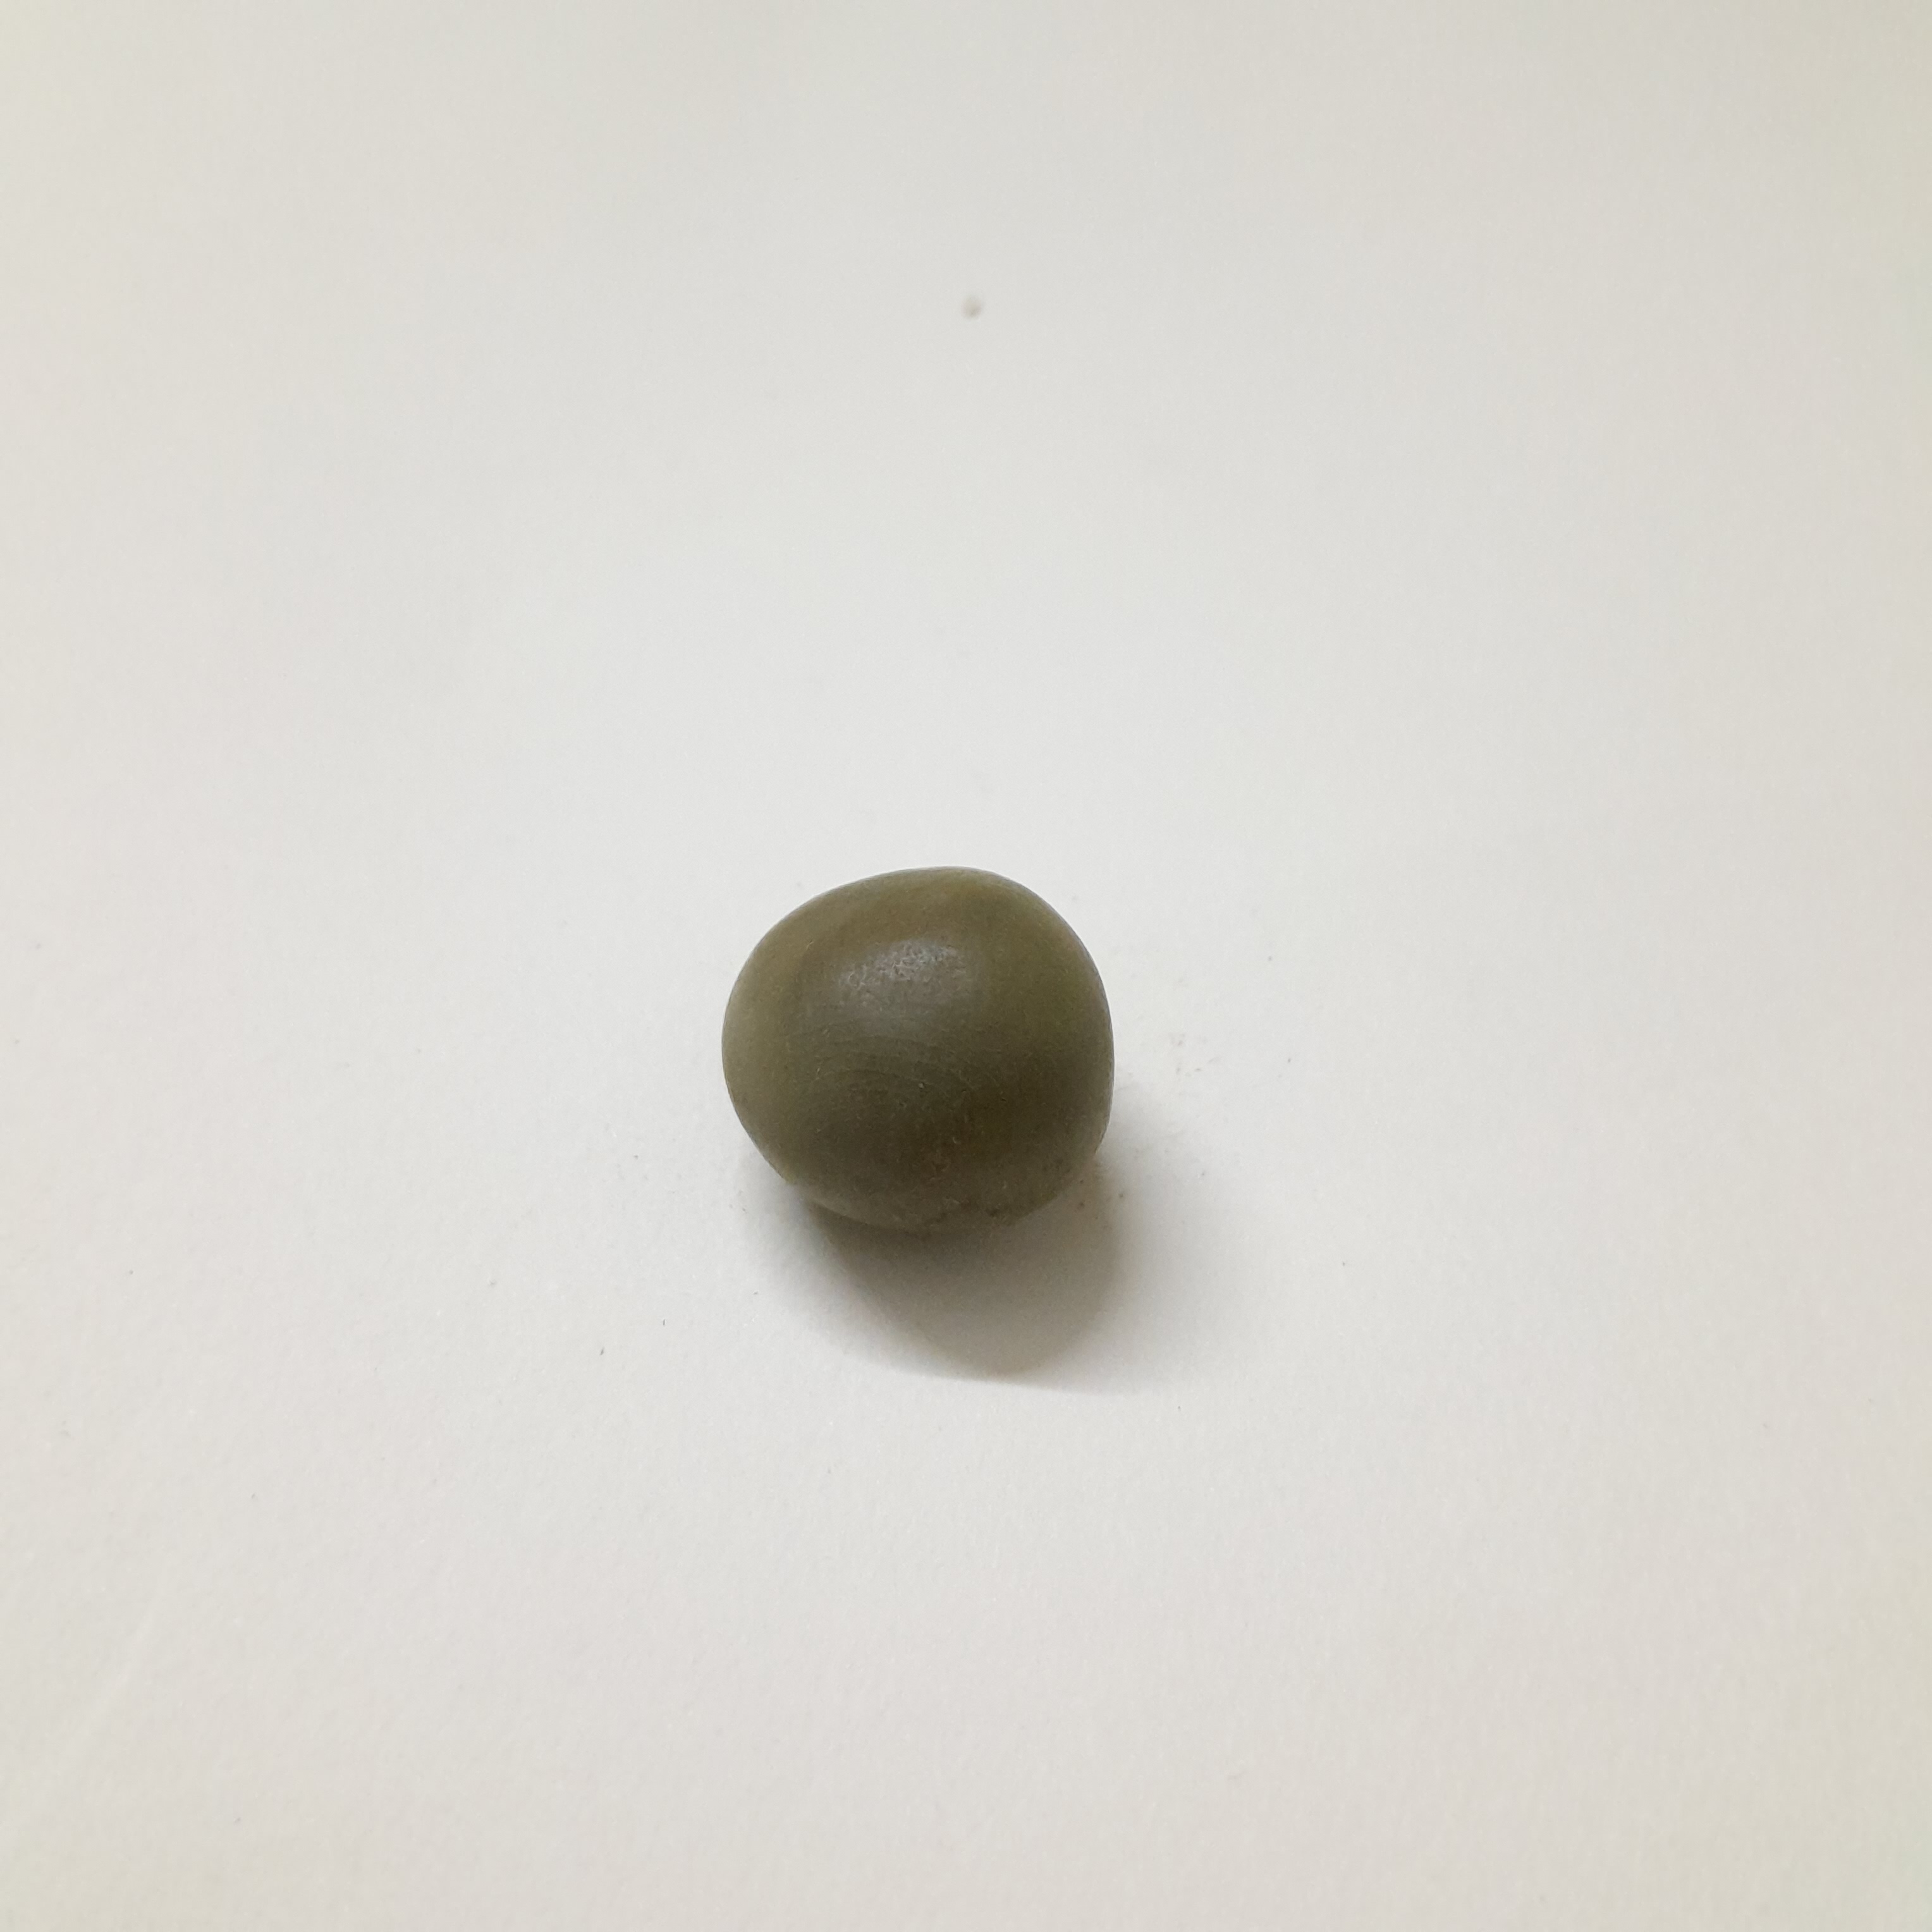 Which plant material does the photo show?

sagargota
